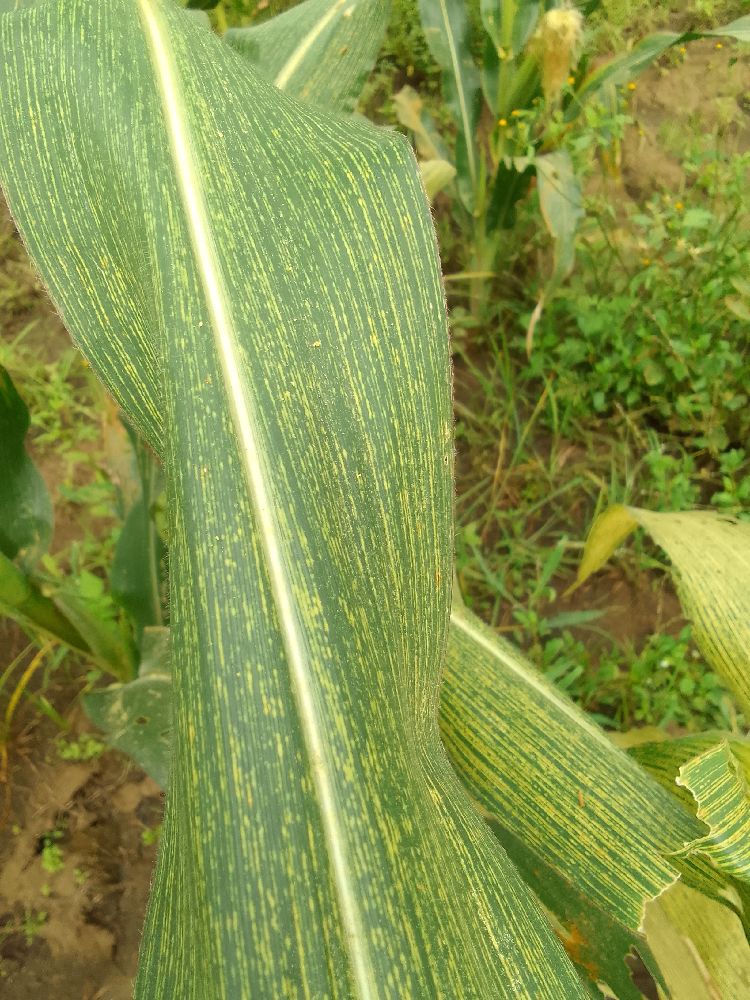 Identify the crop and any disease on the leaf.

maize, maize streak virus
